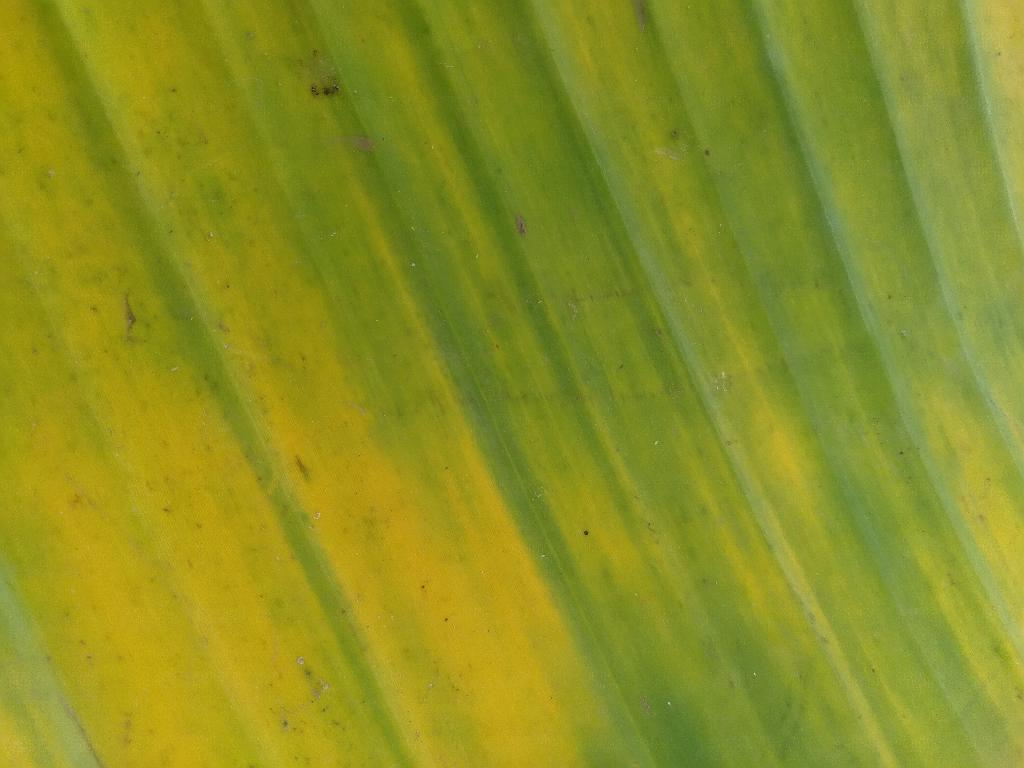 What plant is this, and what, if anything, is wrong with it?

banana, fusarium wilt race 1
